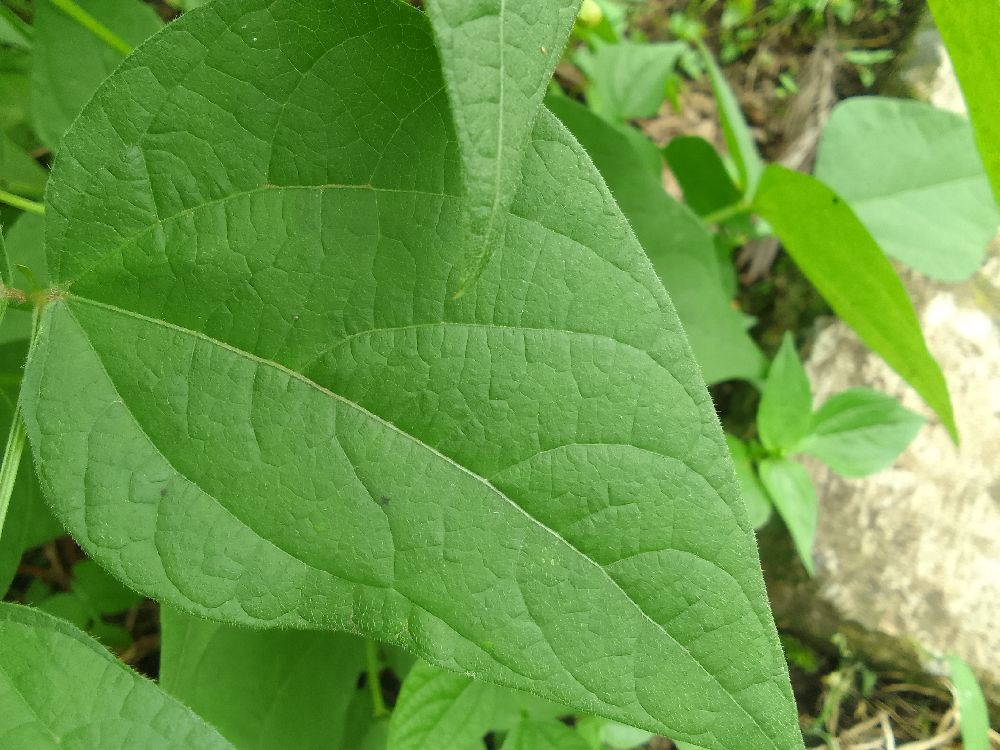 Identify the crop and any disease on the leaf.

common bean, healthy
